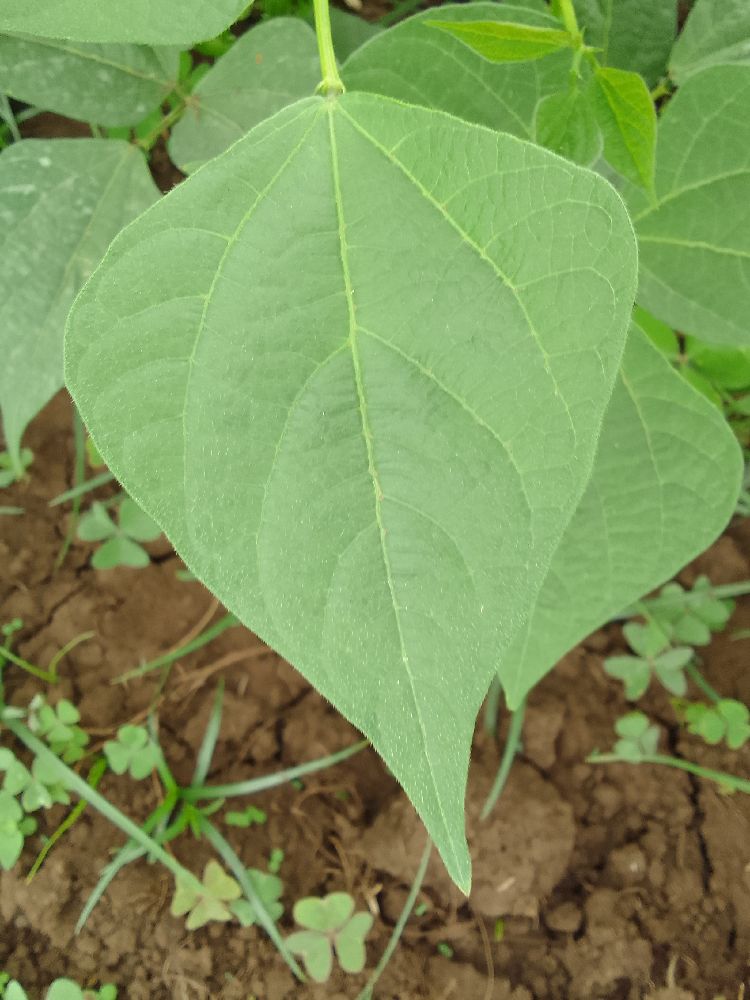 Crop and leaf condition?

common bean, healthy
